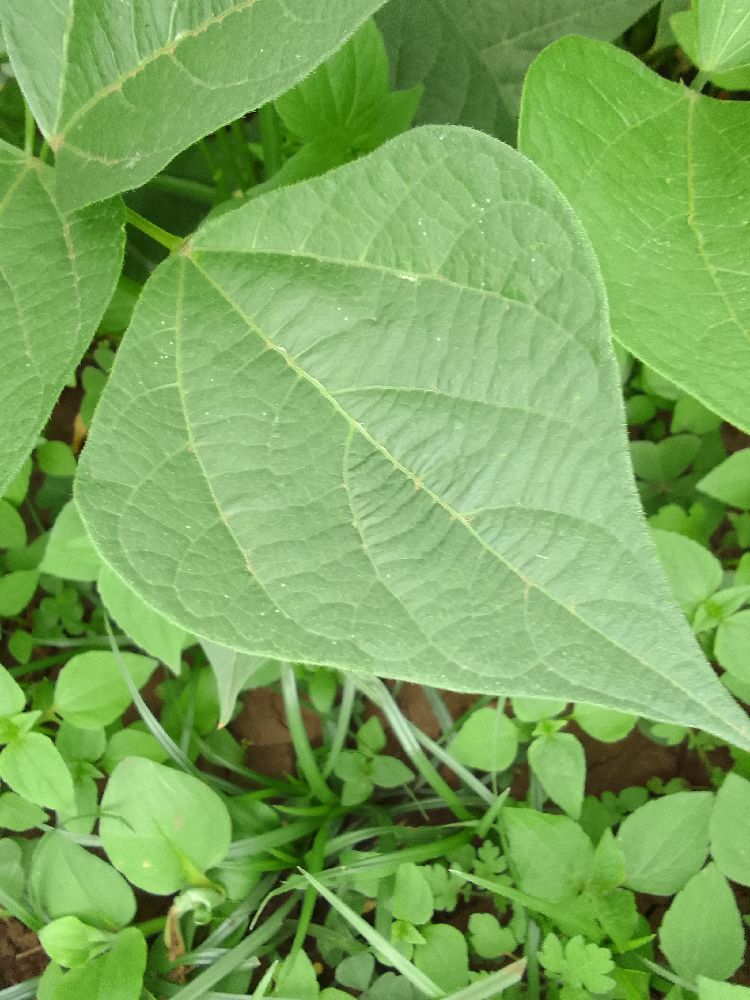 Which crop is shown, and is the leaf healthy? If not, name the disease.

common bean, healthy
